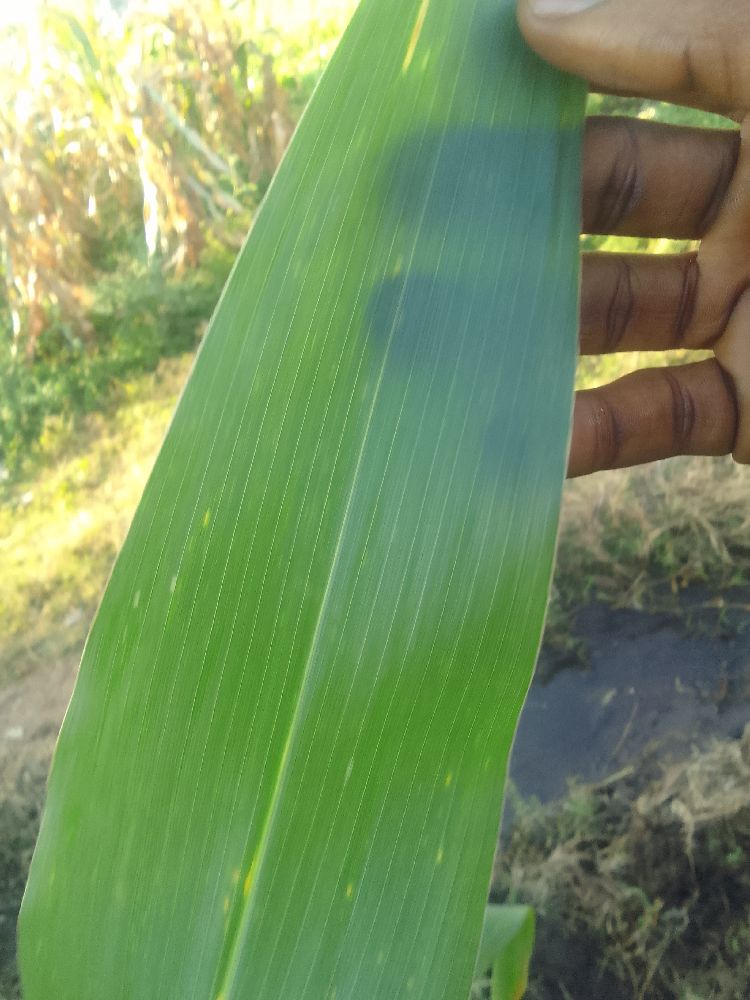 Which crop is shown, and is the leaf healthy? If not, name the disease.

maize, healthy
